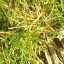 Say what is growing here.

grass
